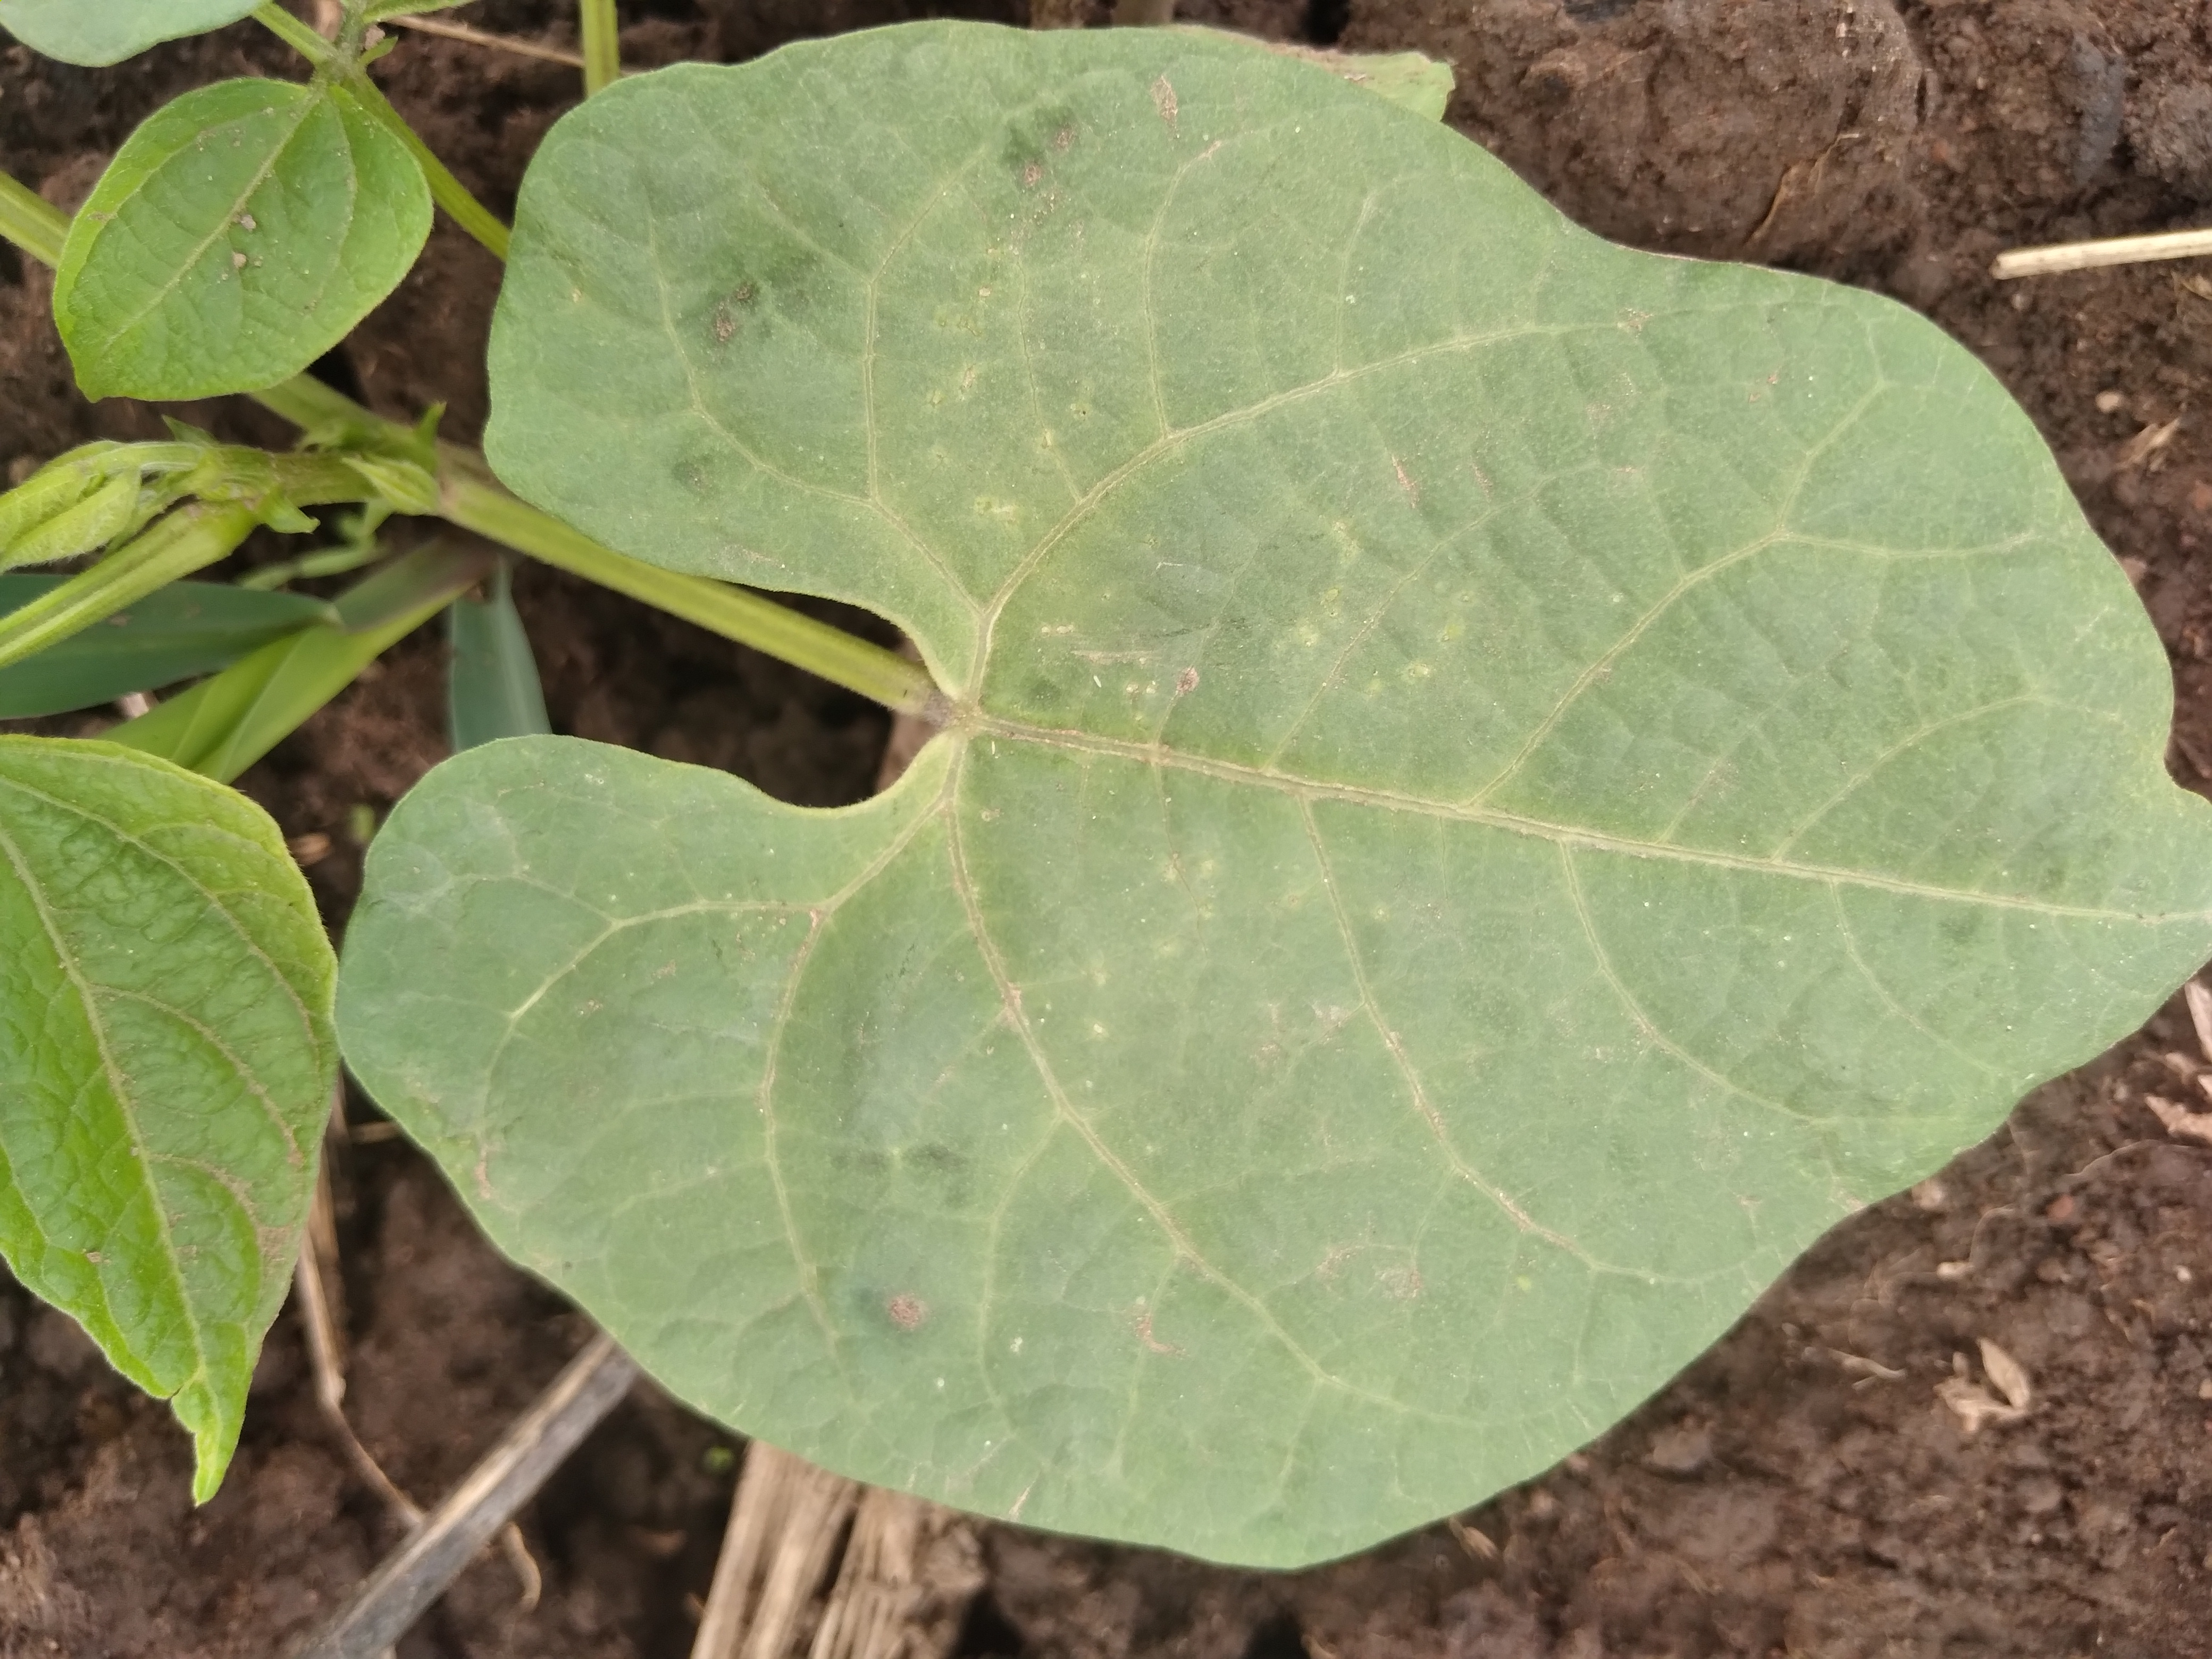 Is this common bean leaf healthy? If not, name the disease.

healthy
